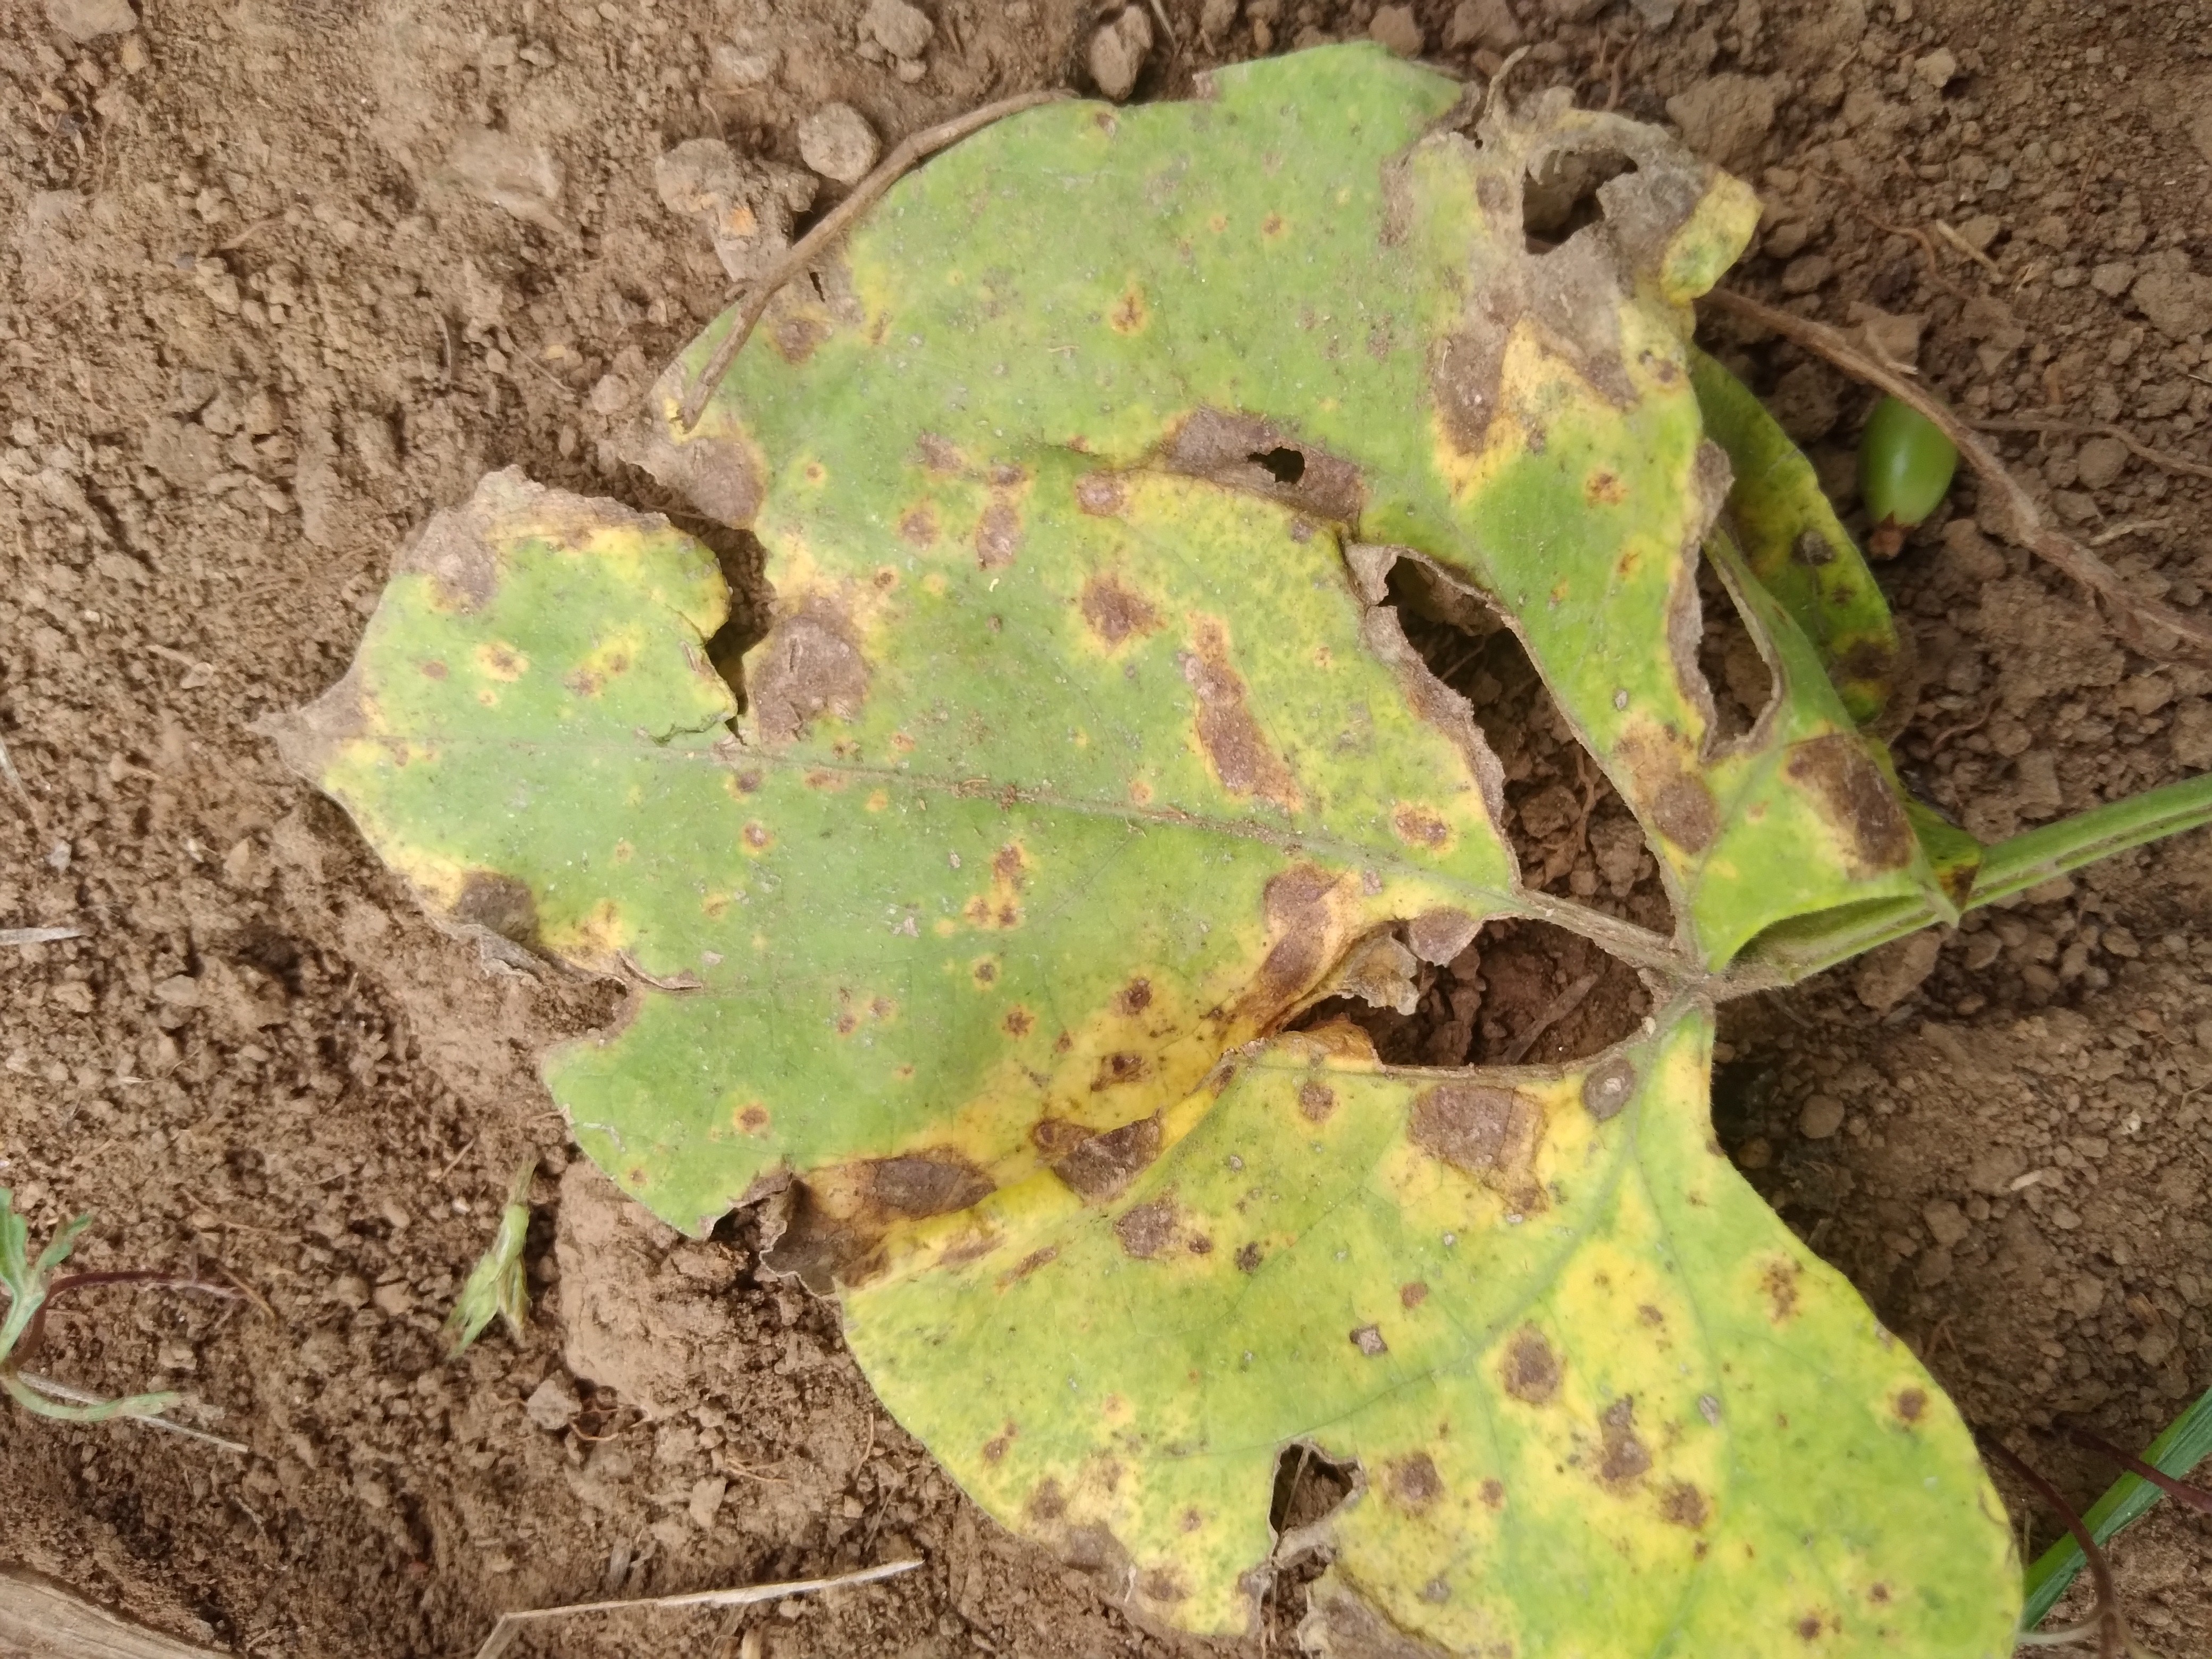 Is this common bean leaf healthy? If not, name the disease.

rust
